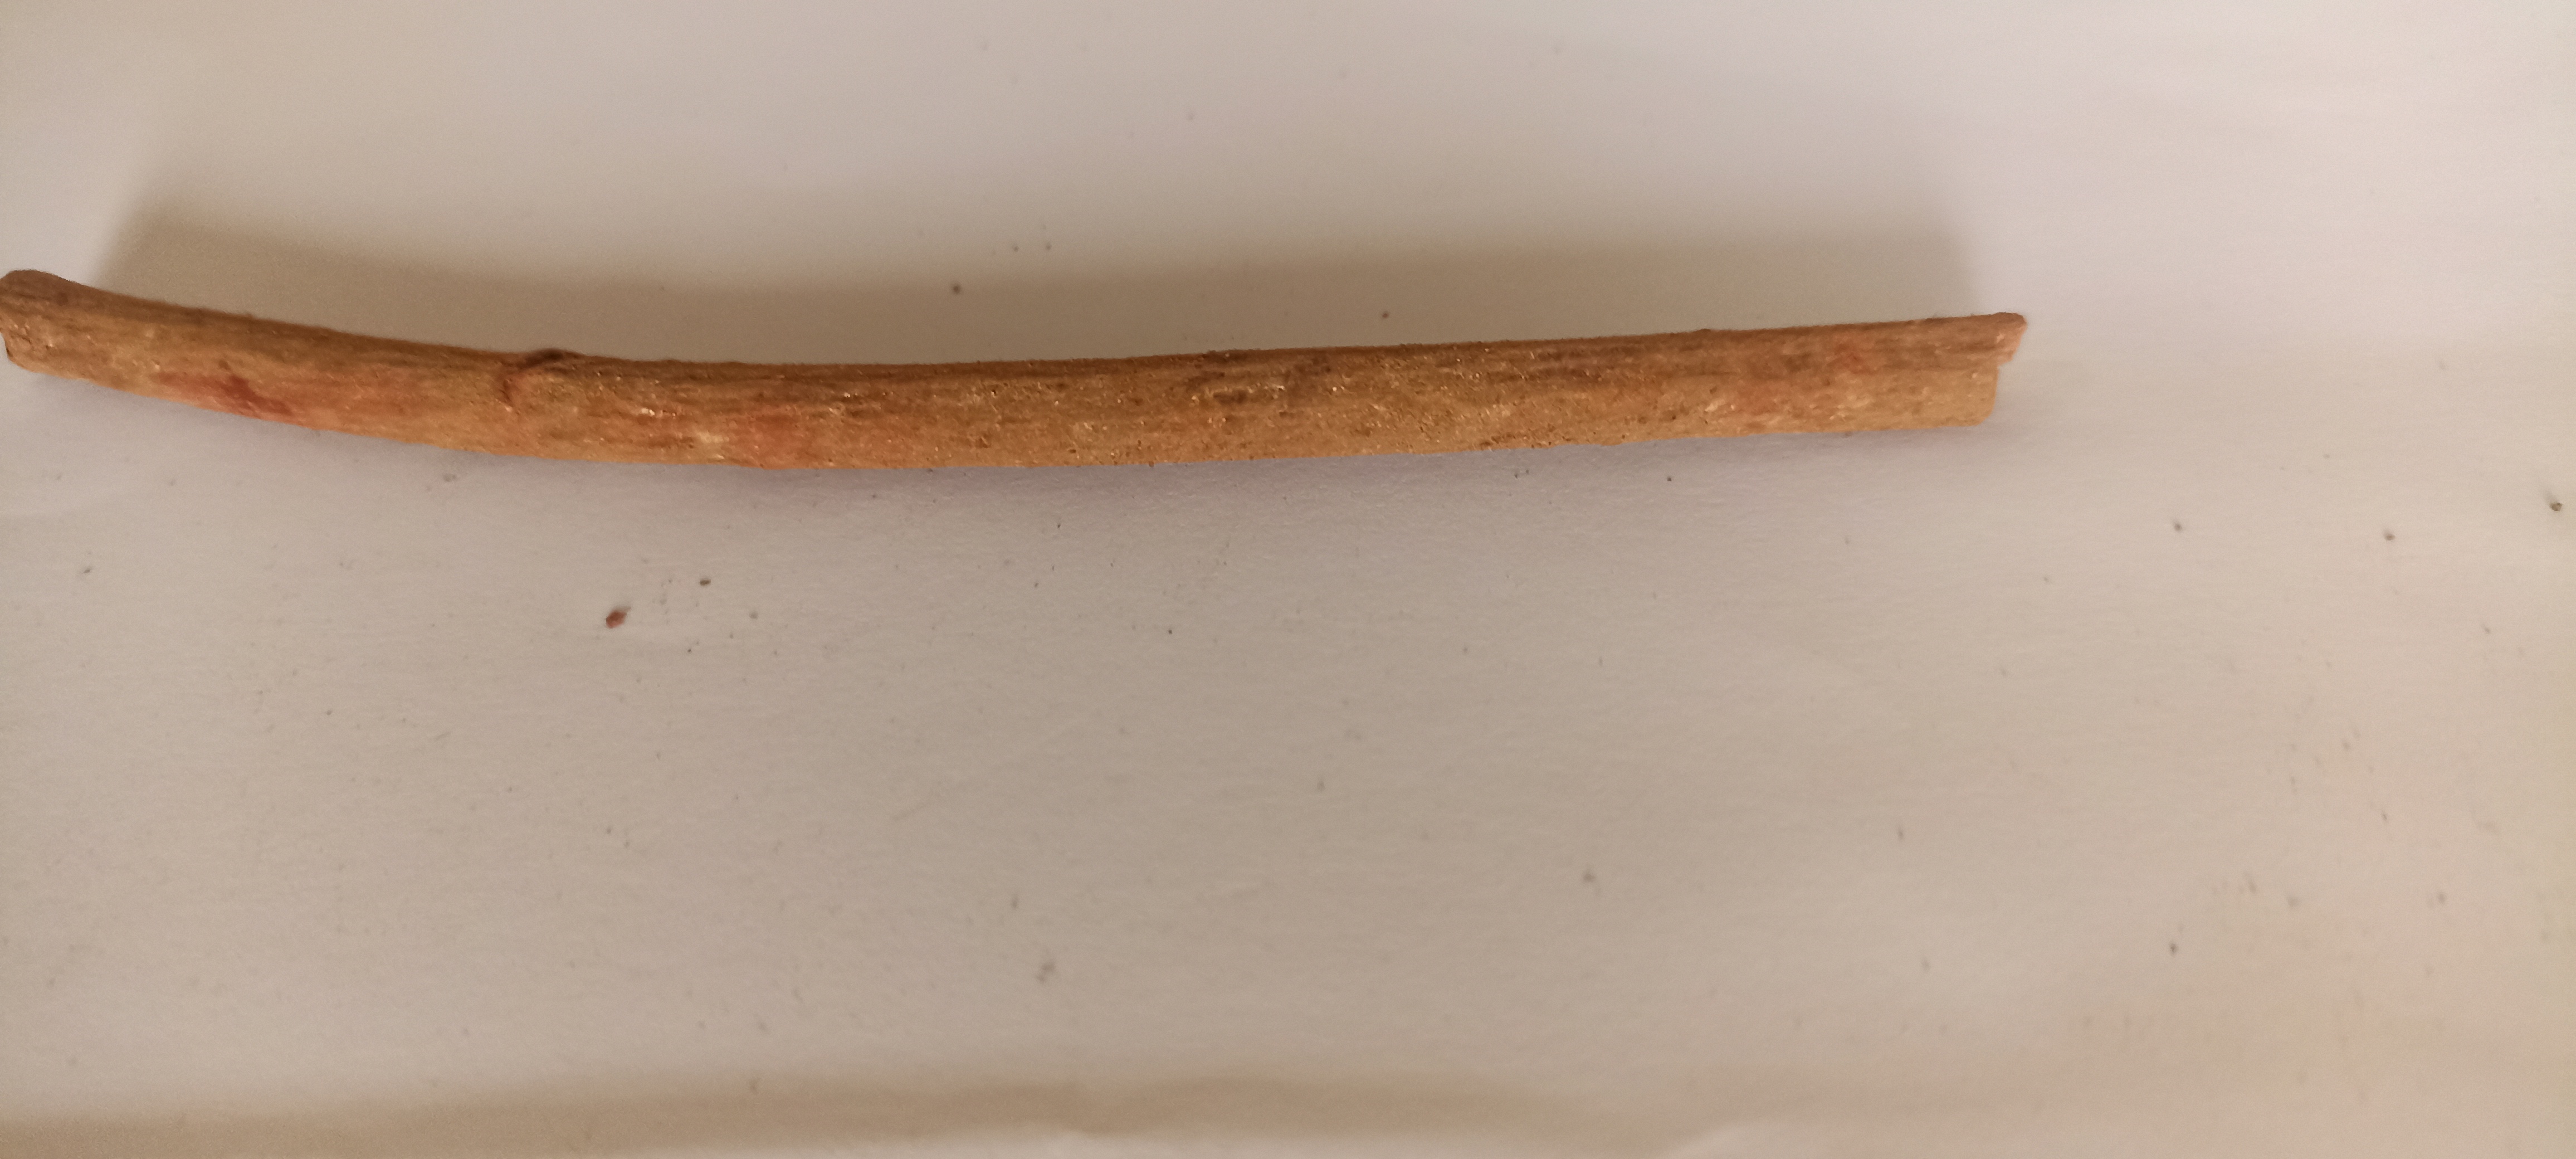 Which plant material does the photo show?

manjistha
